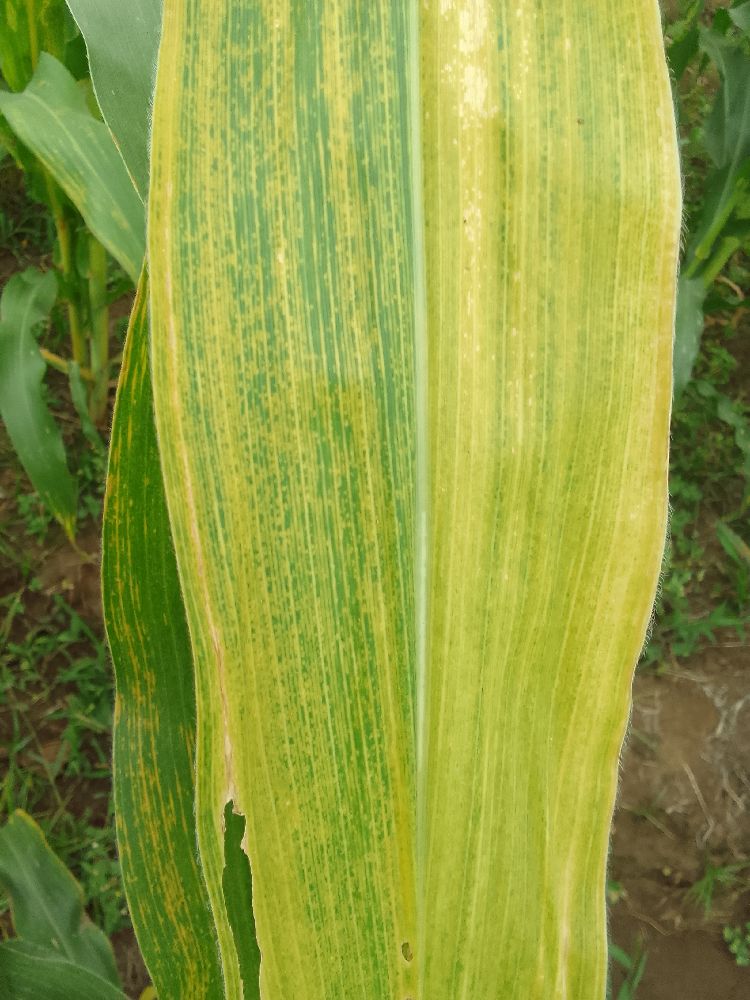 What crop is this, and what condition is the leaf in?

maize, maize lethal necrosis
